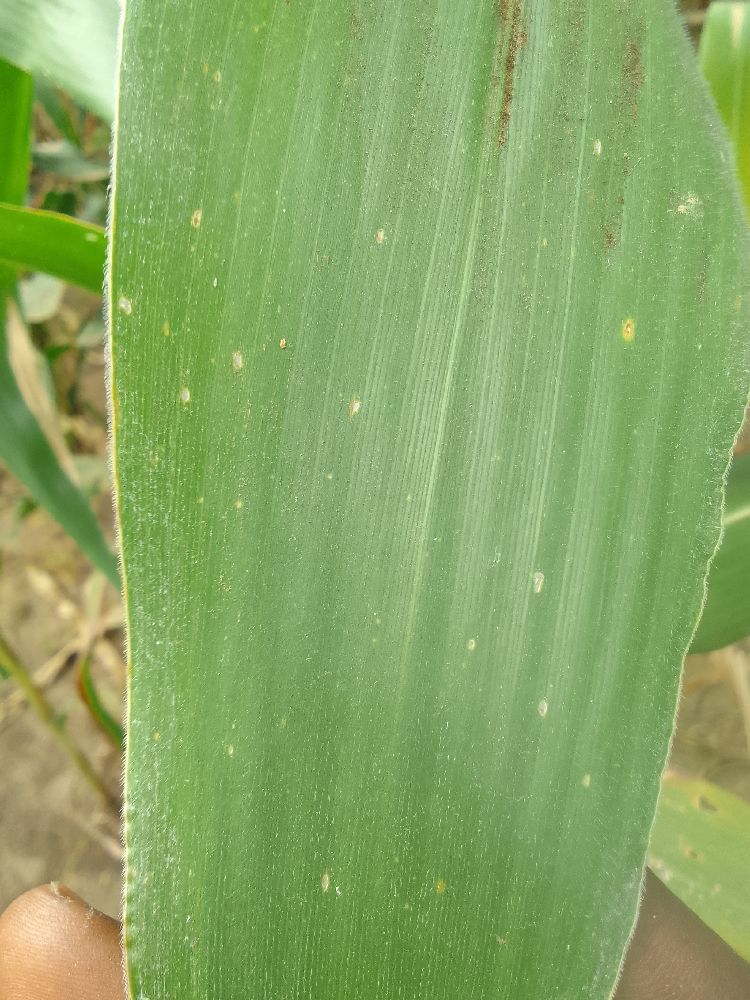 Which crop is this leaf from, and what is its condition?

maize, healthy
